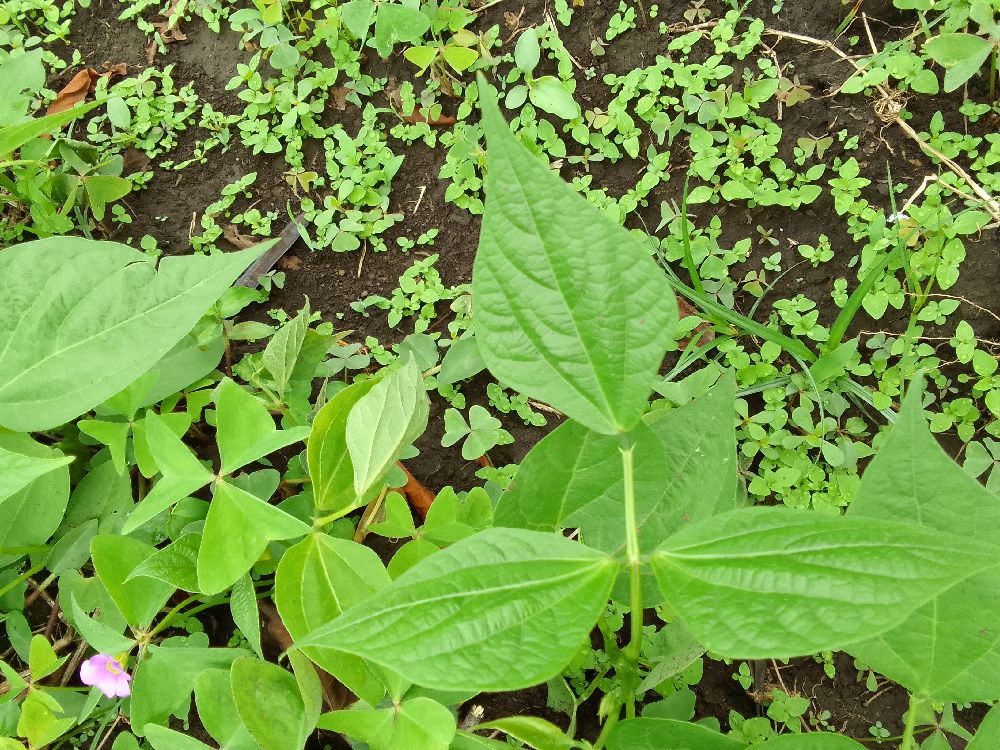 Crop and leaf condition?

common bean, healthy
